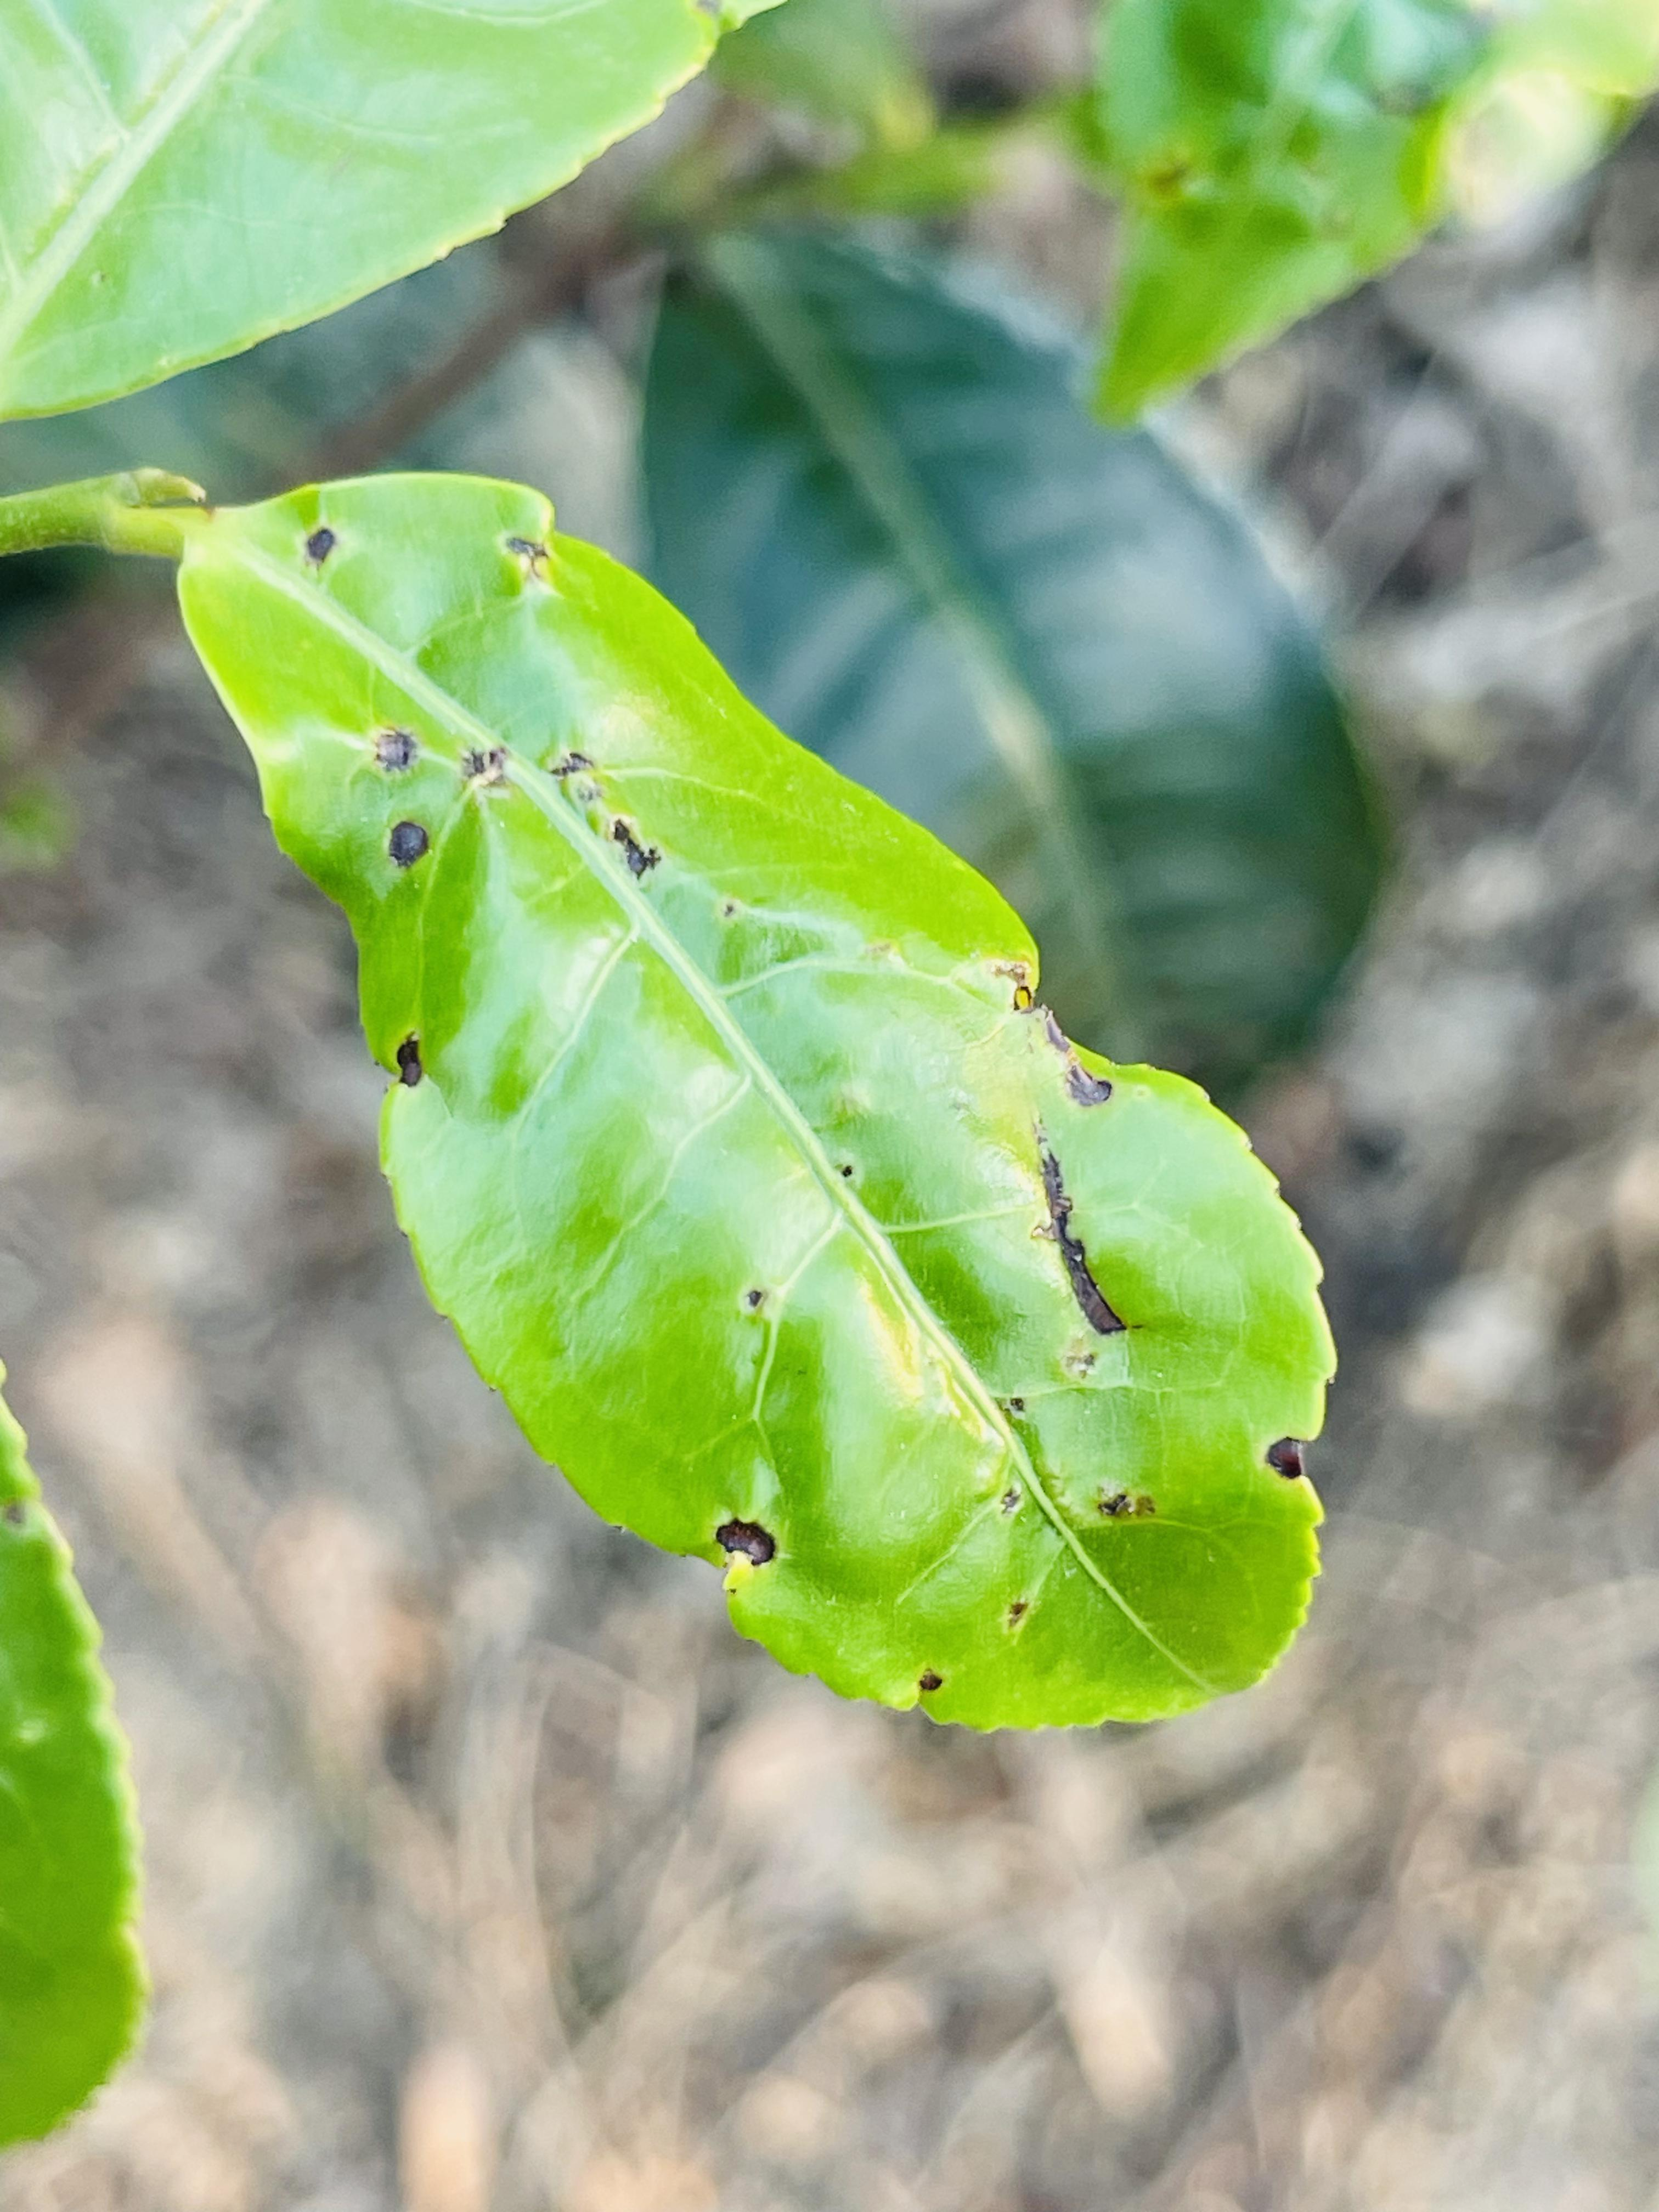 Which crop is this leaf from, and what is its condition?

tea, helopeltis
